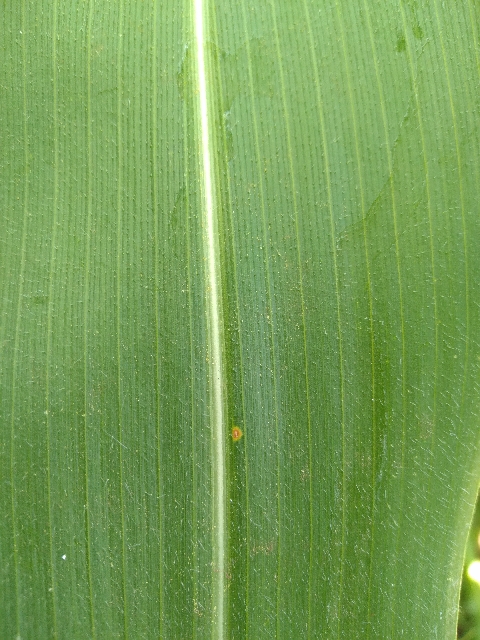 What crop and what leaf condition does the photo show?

maize, healthy
